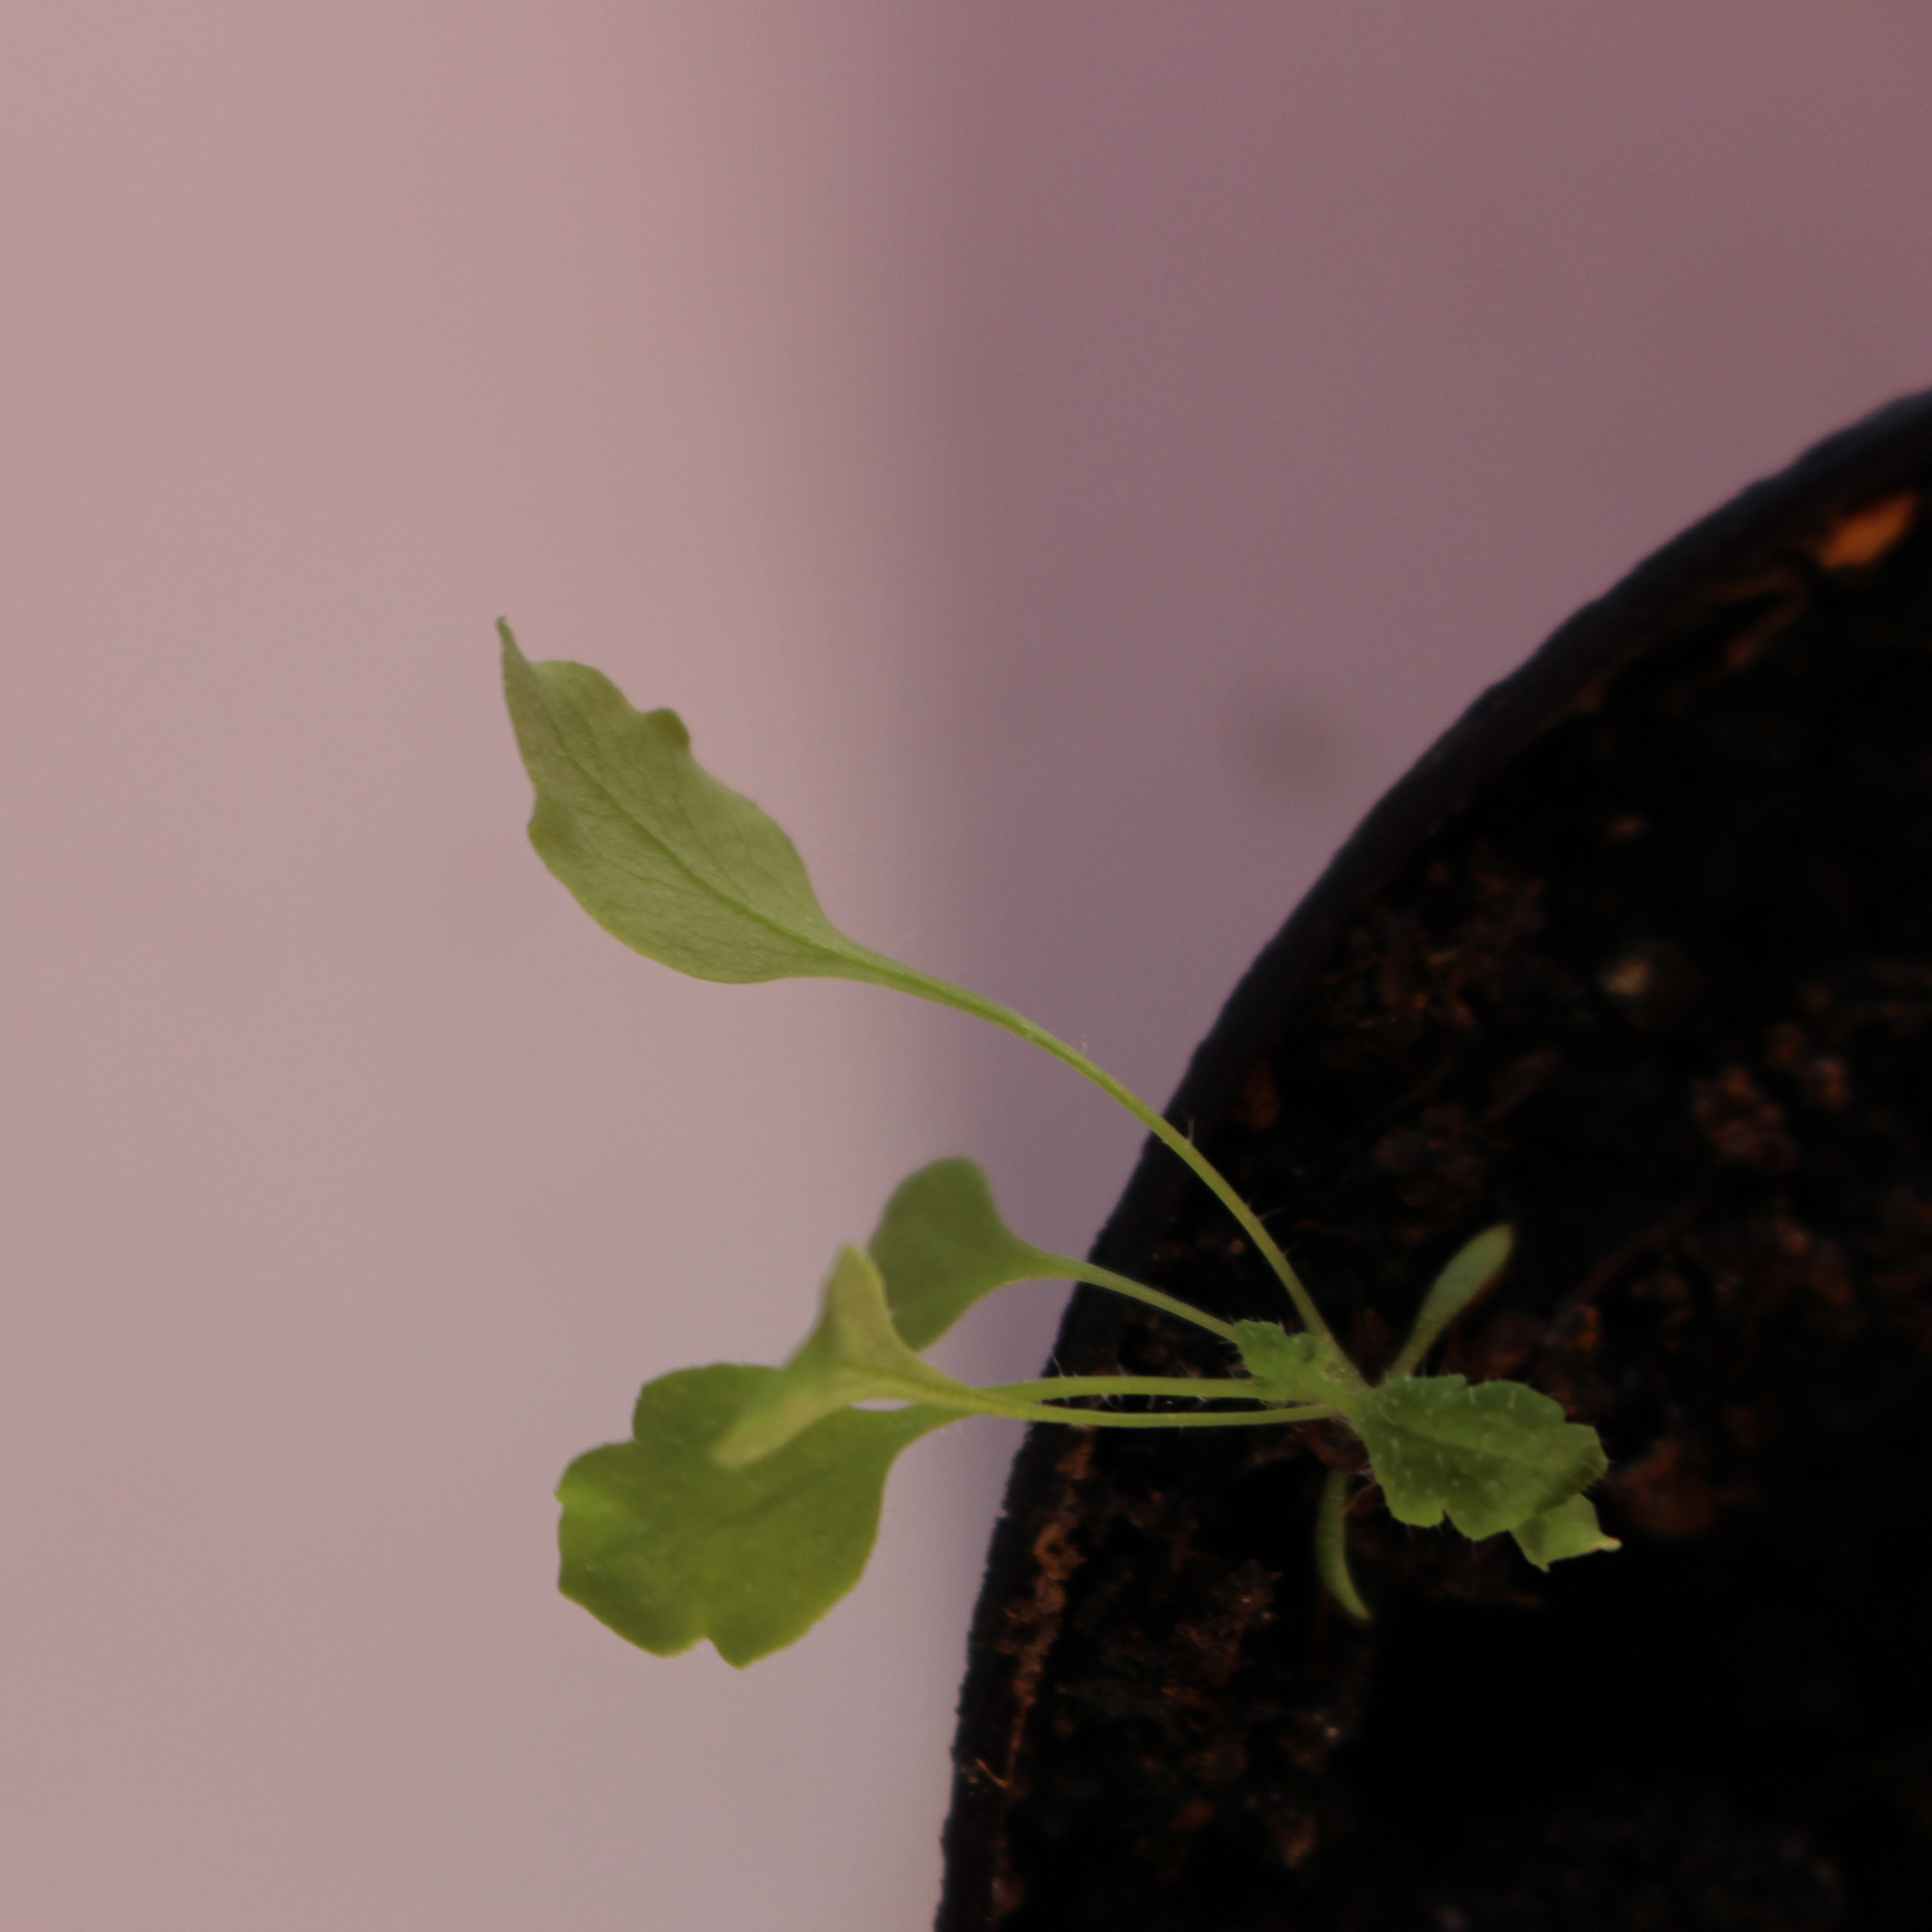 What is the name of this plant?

Papaver rhoeas
